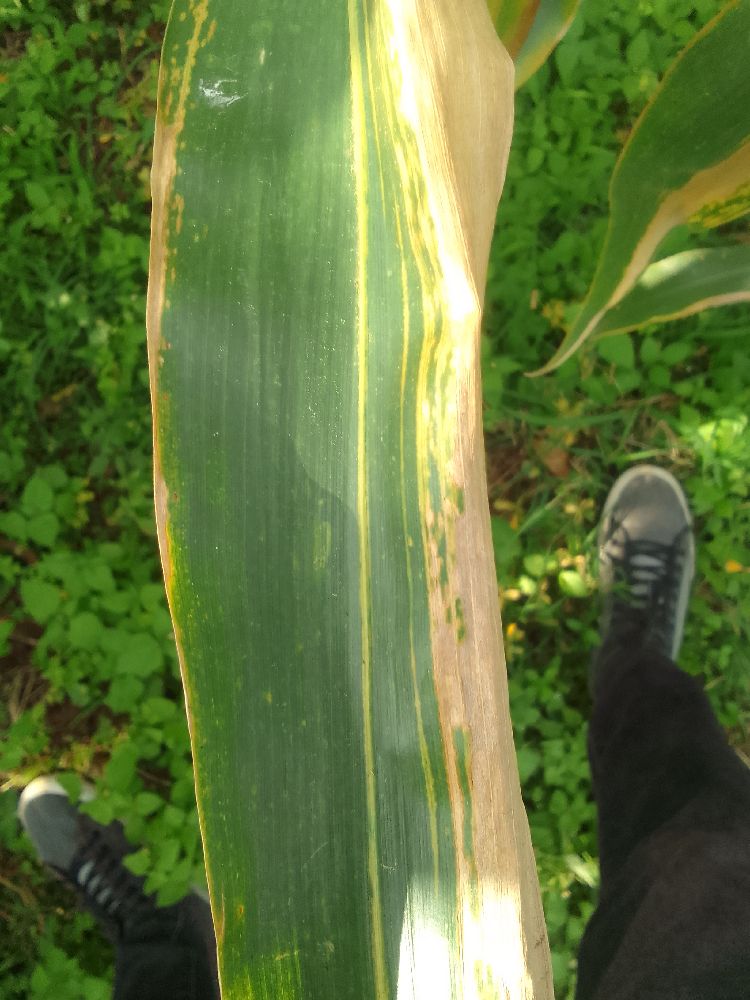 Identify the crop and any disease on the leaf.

maize, maize lethal necrosis
